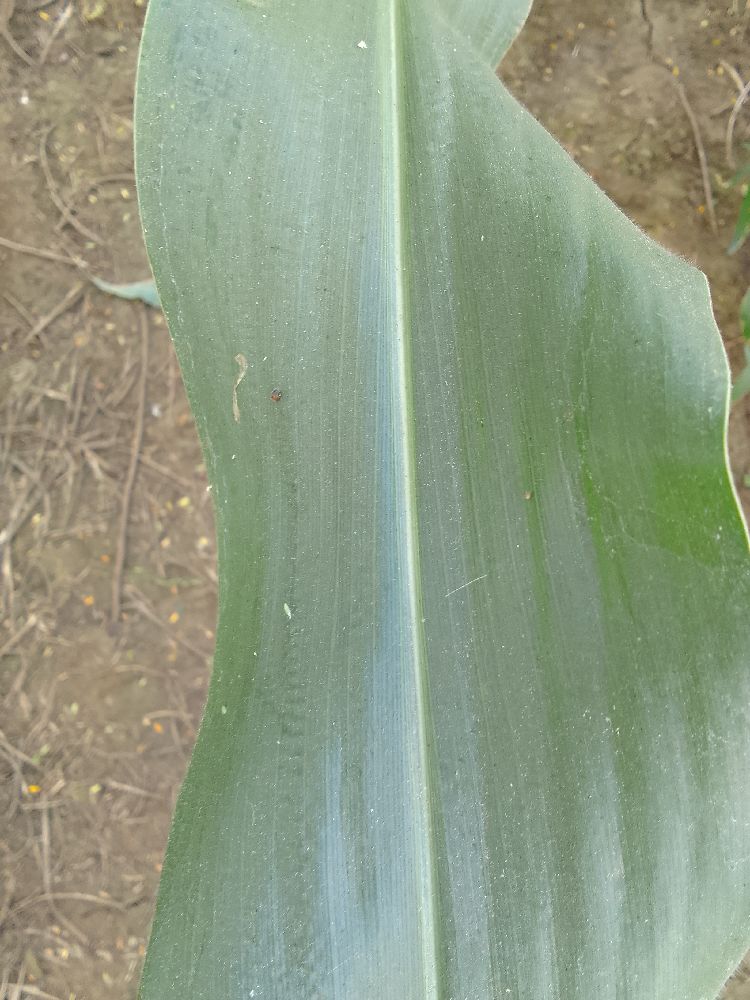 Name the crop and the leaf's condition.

maize, healthy
